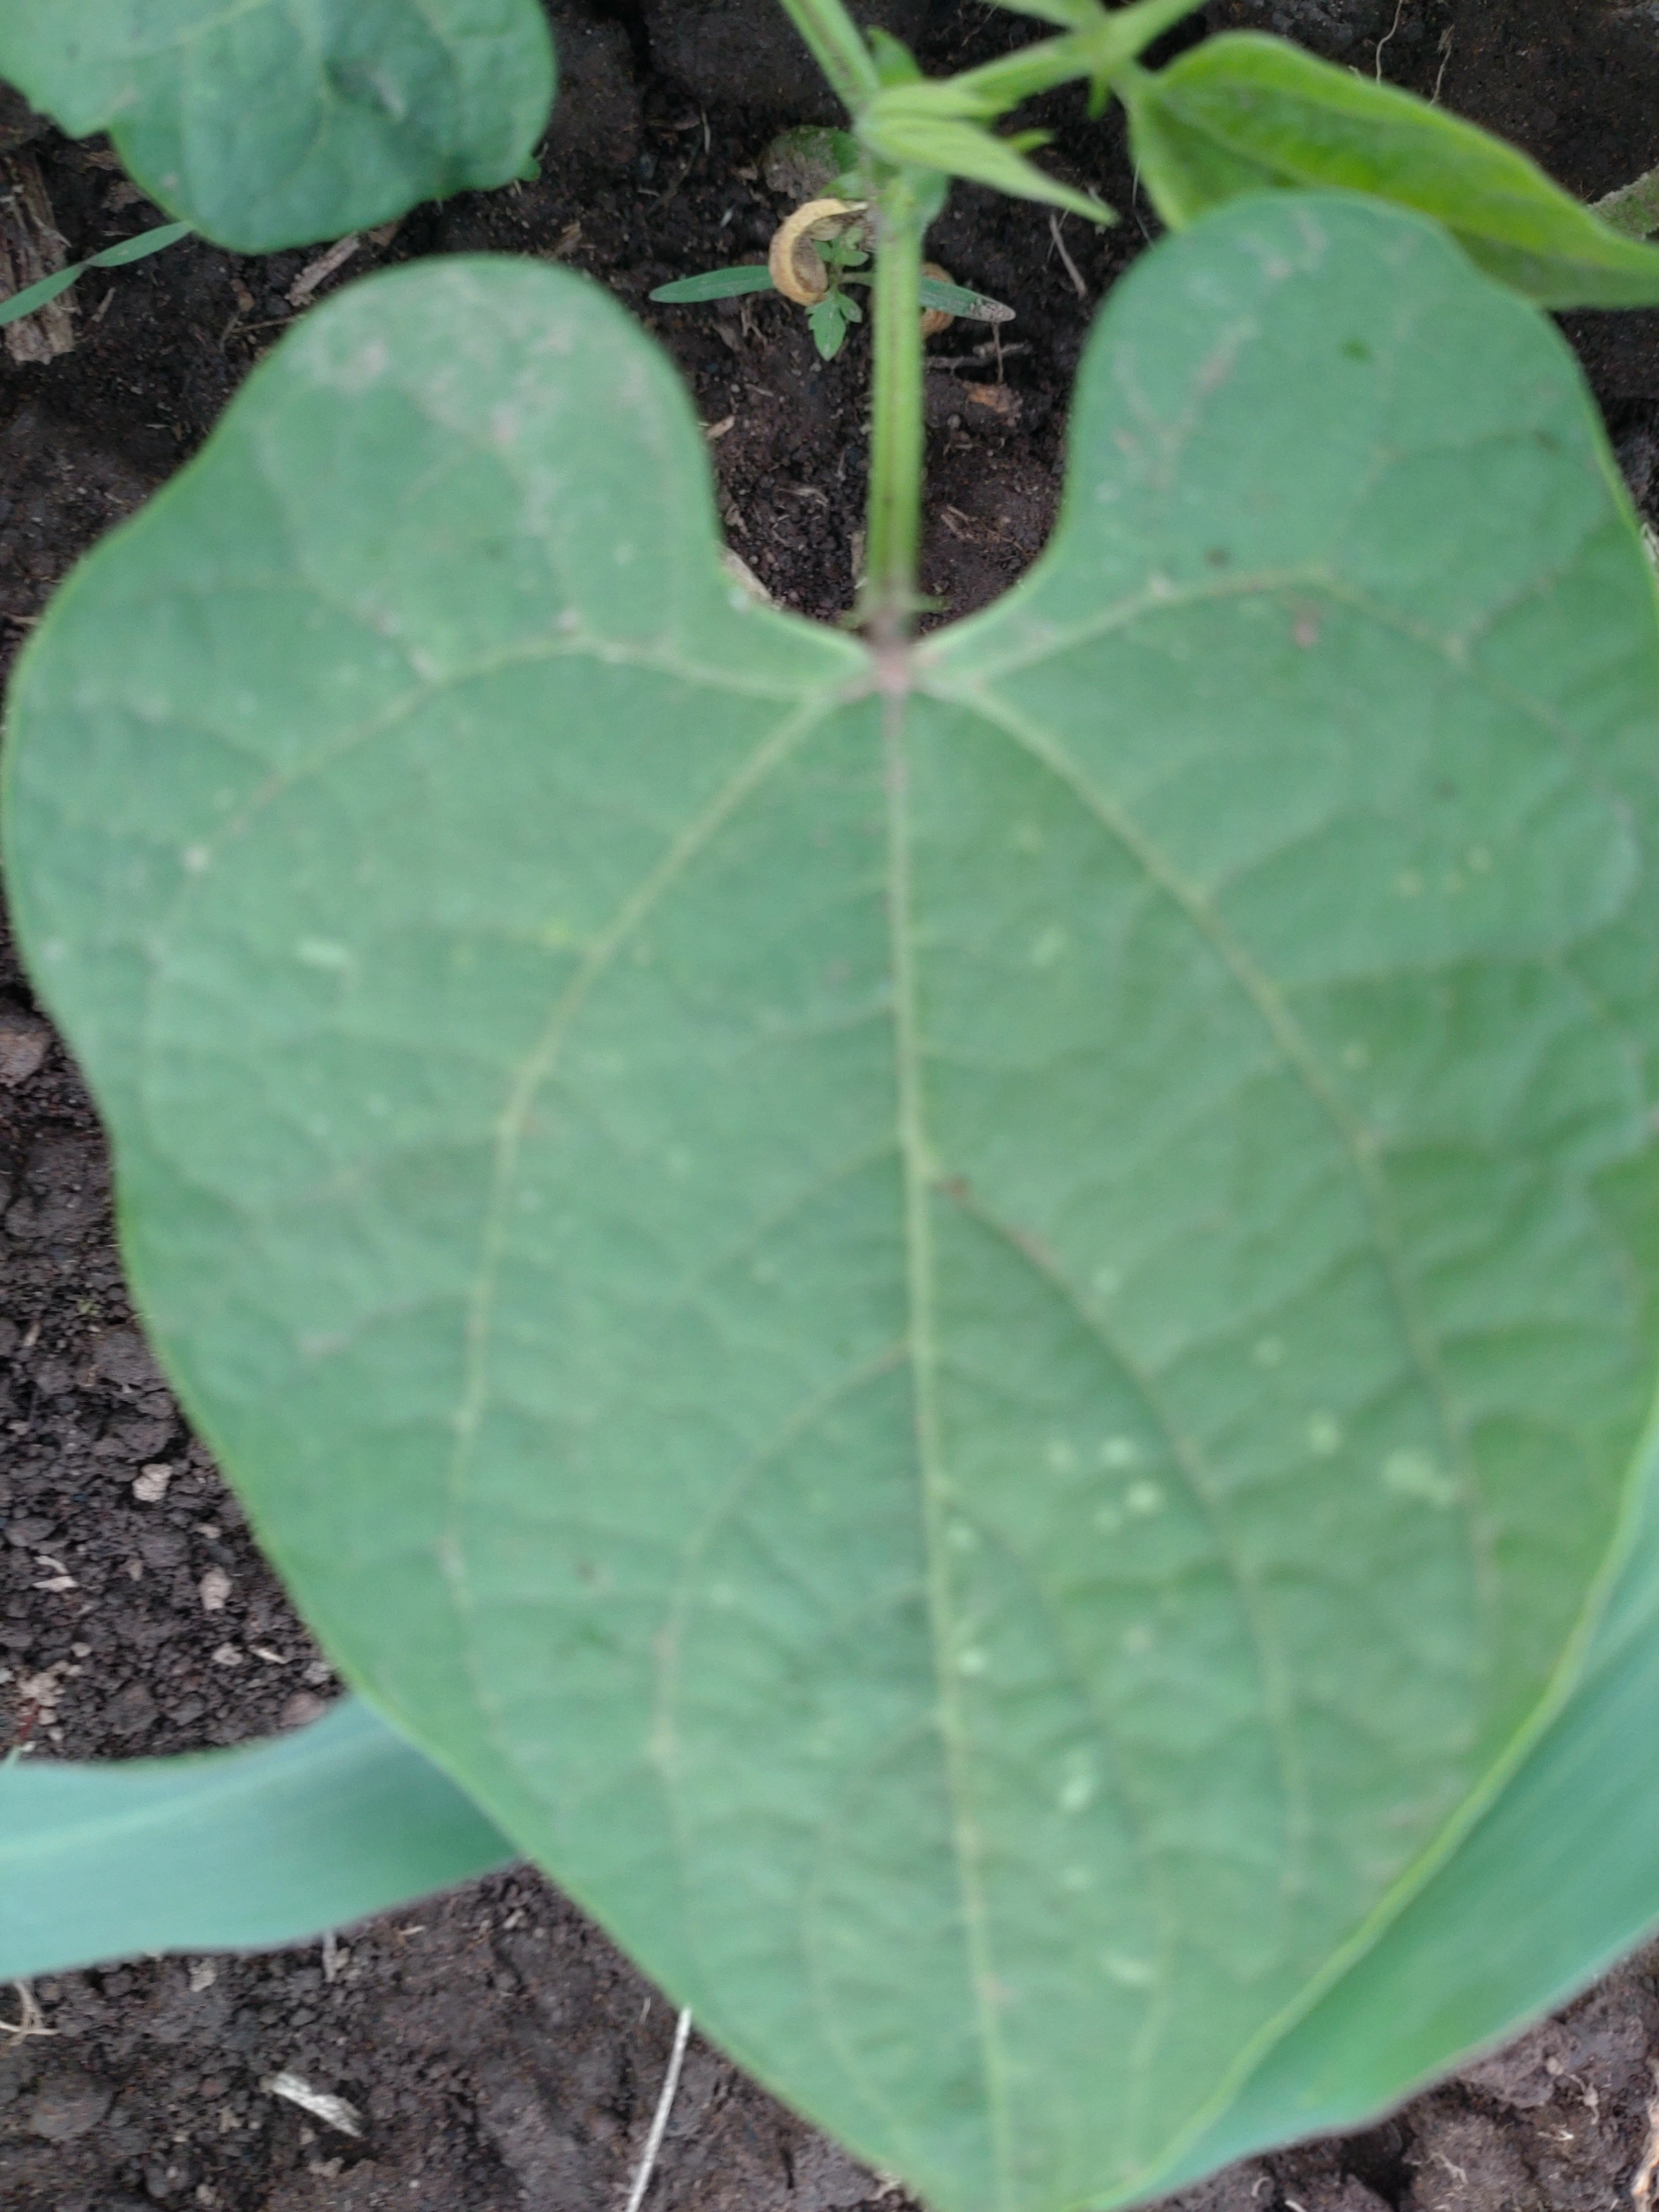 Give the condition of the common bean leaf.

healthy
